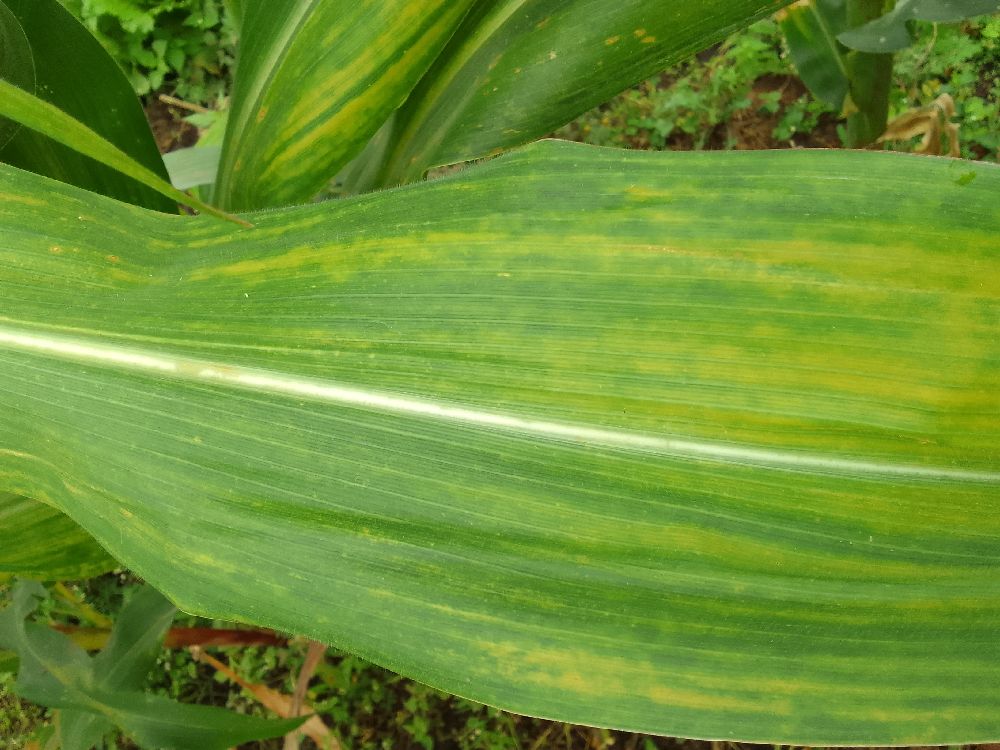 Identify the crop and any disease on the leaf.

maize, maize lethal necrosis
